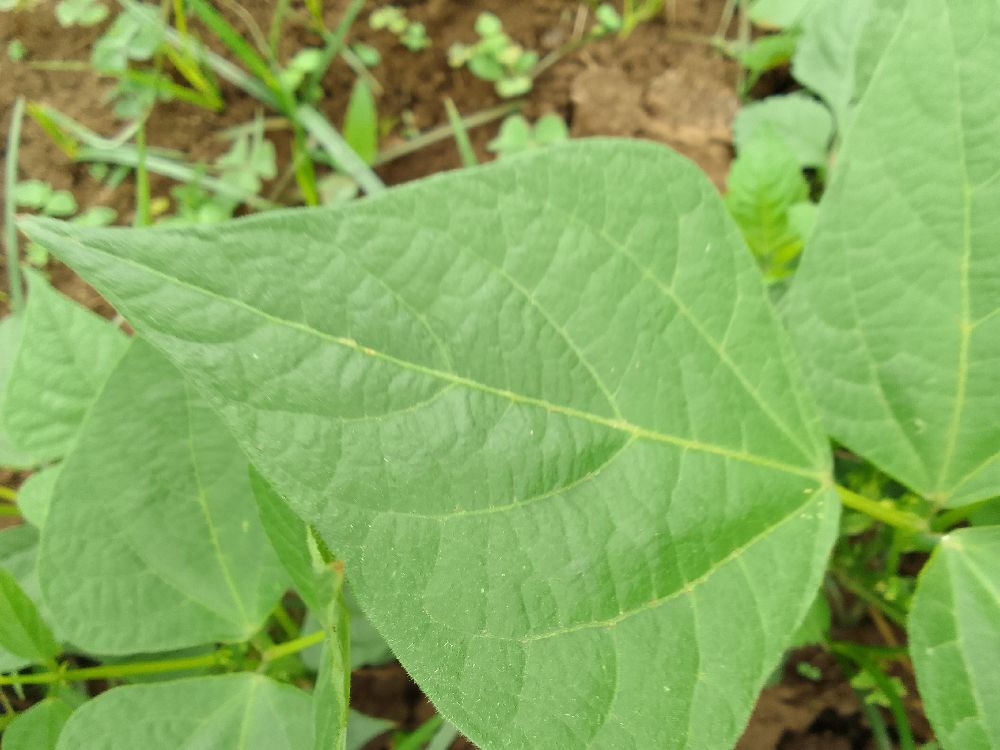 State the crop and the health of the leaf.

common bean, healthy
